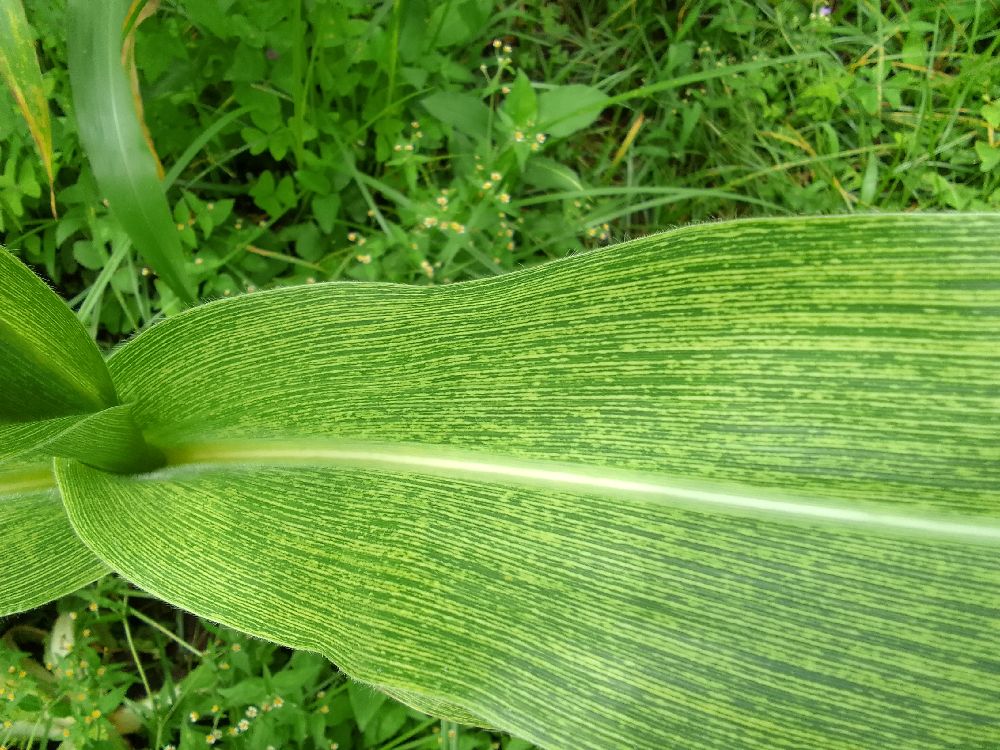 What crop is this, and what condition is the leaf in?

maize, maize streak virus
